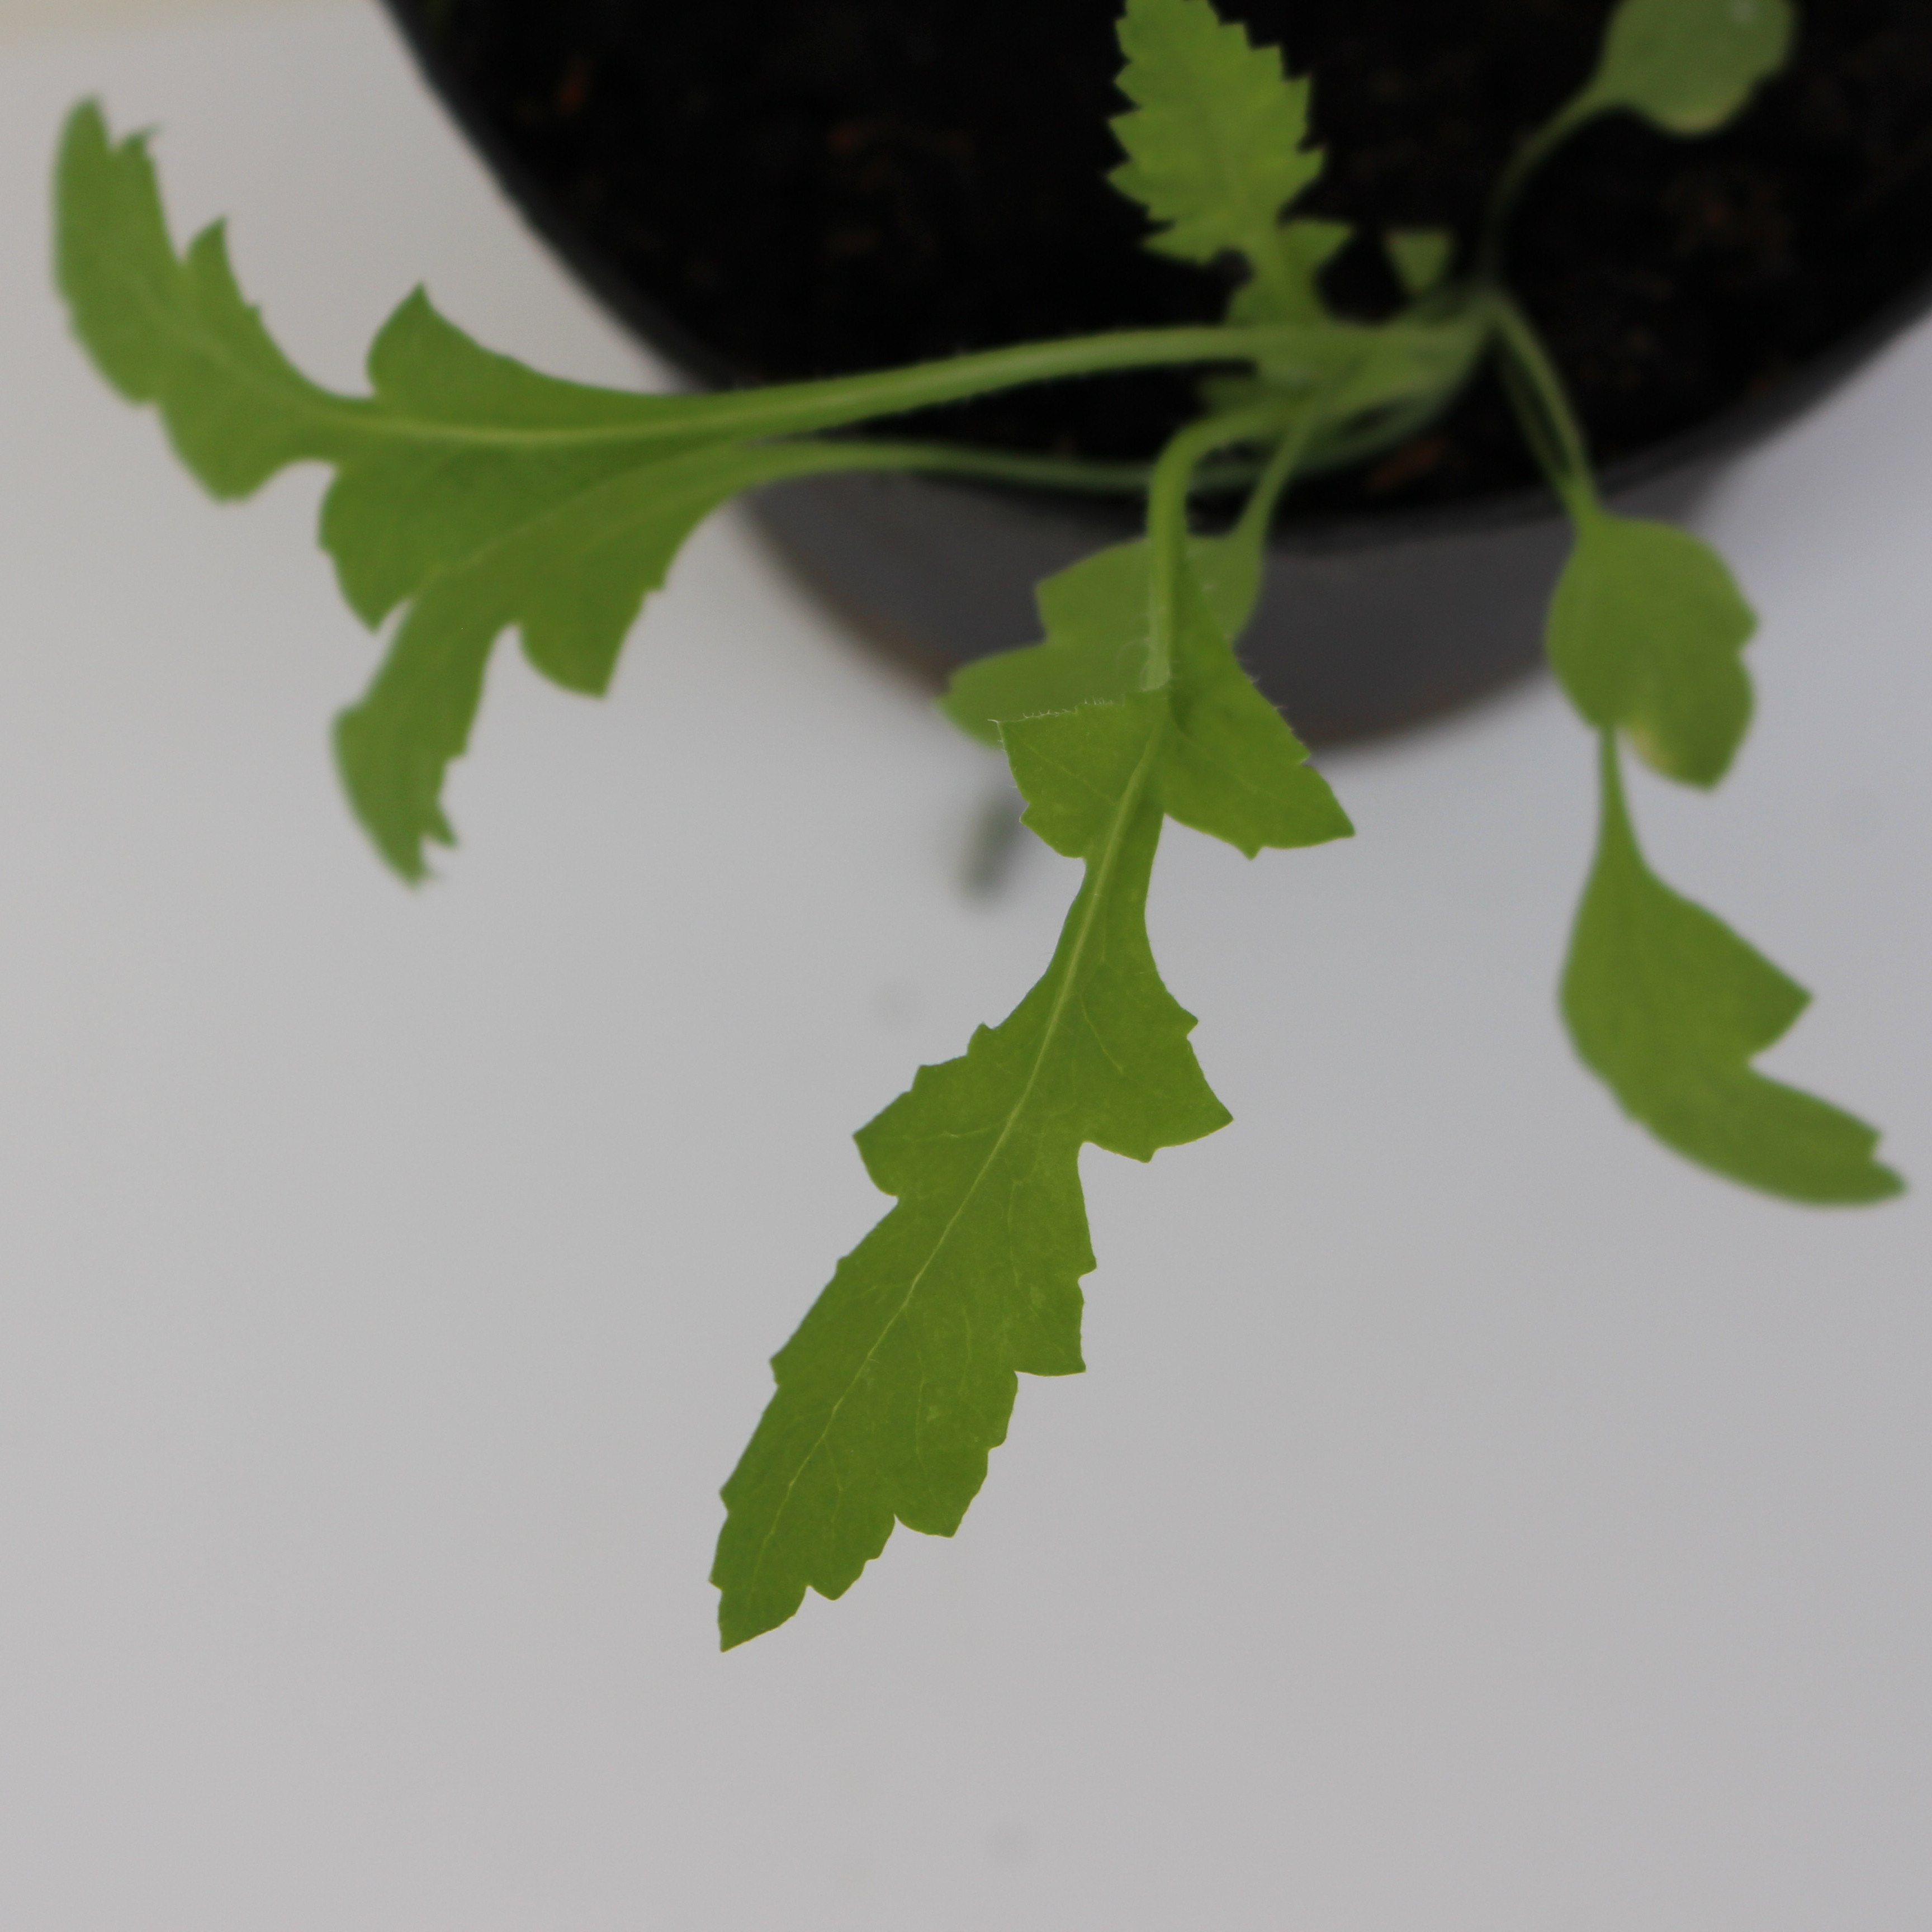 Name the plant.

Papaver rhoeas
